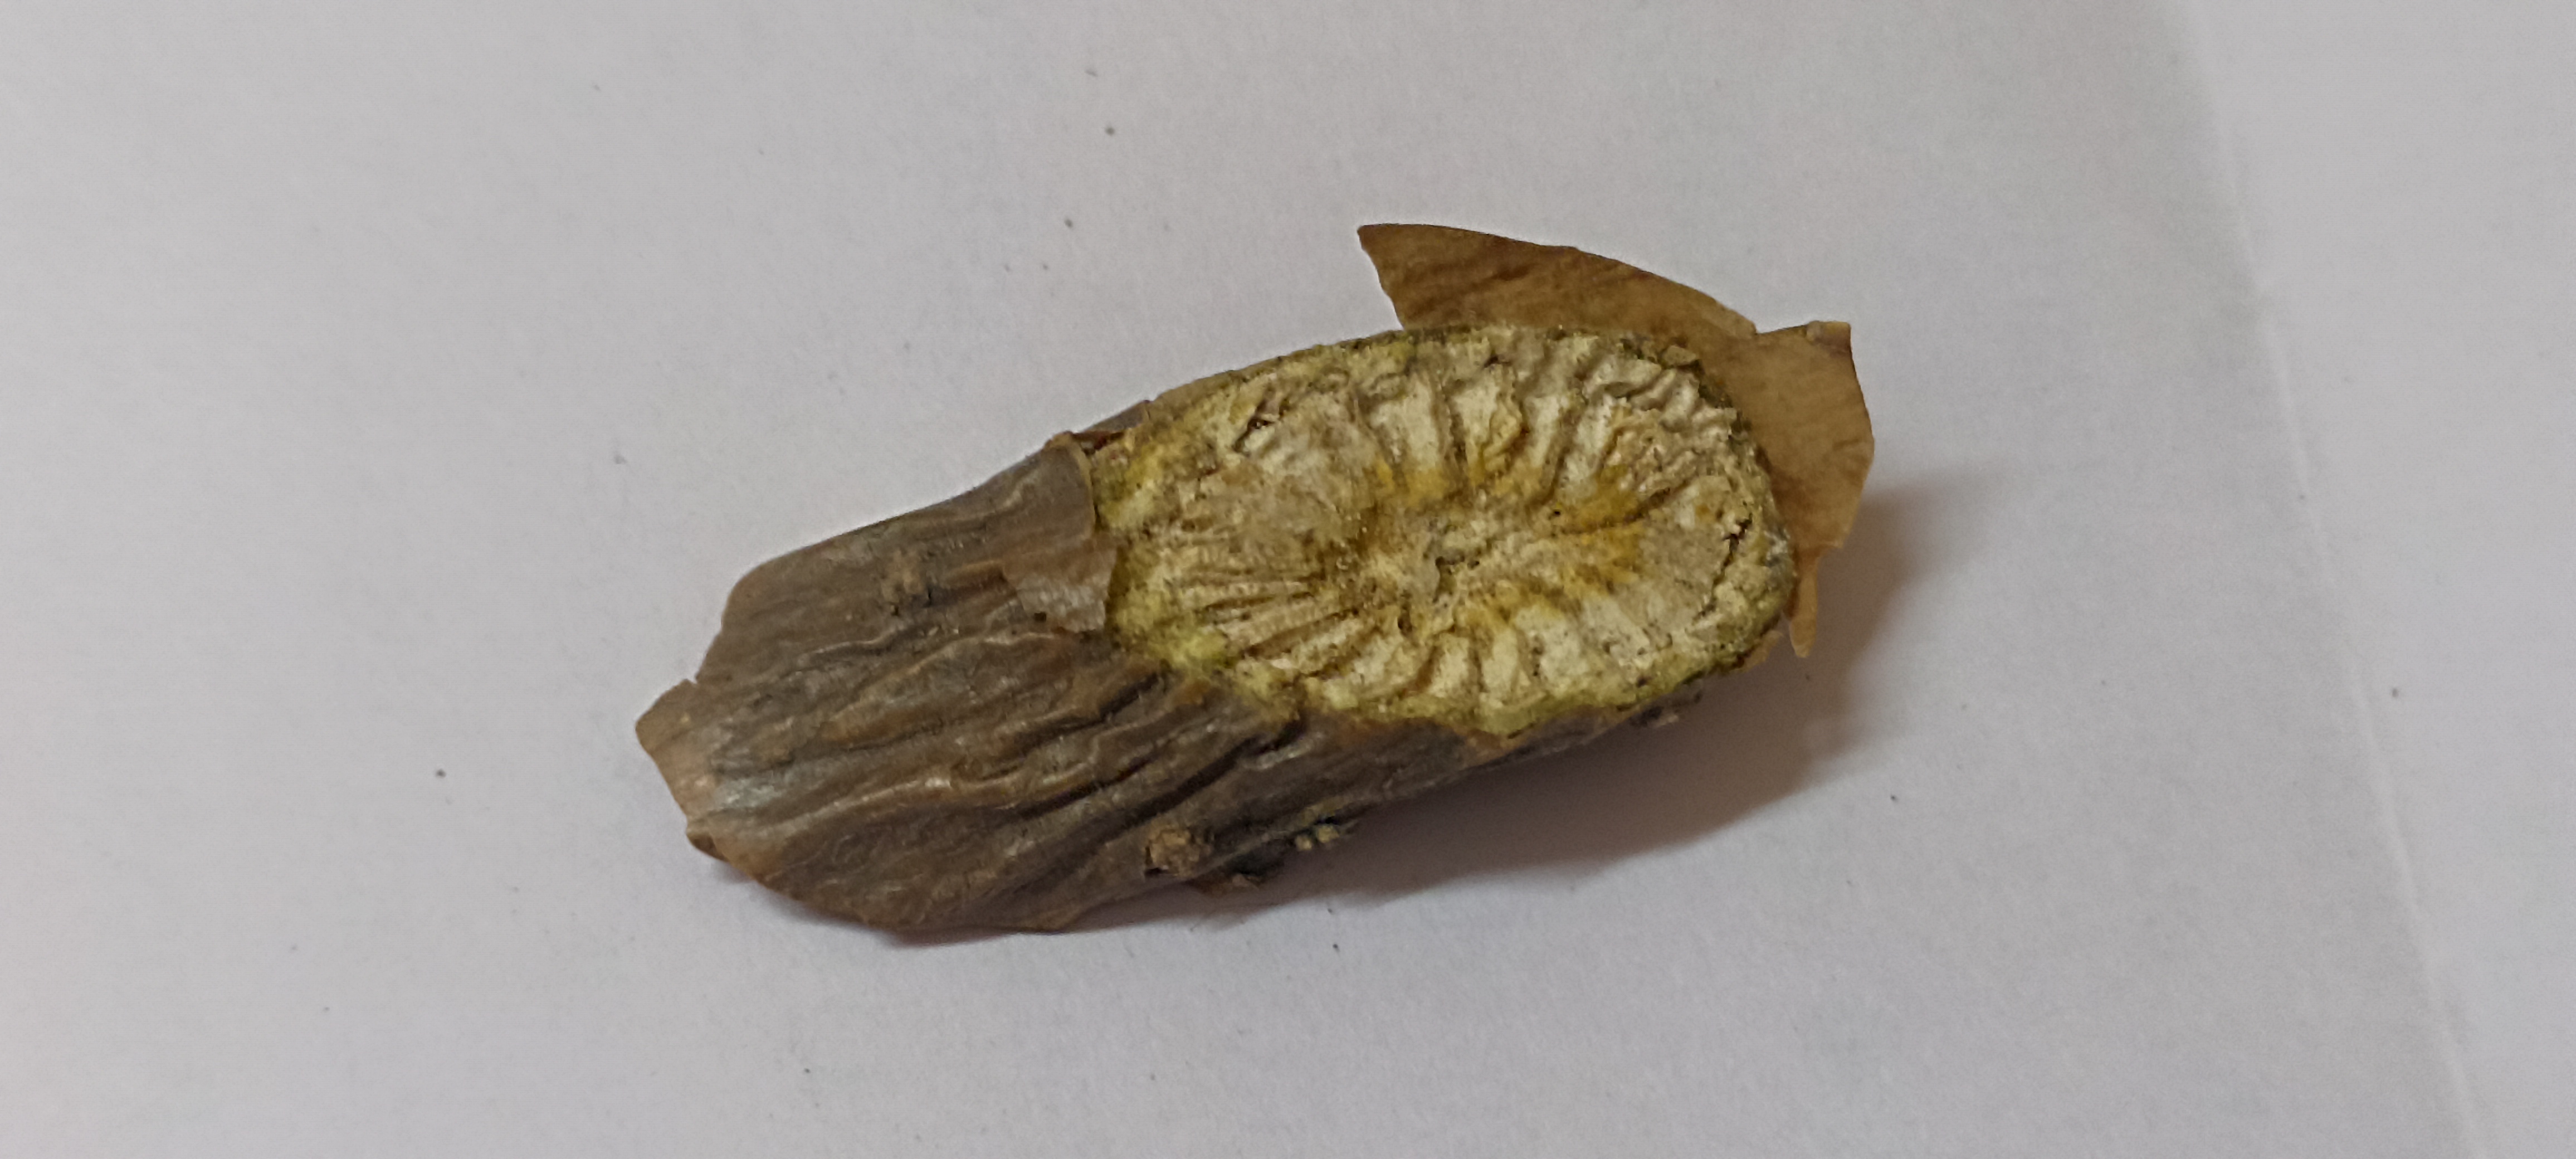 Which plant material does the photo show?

gulvel
